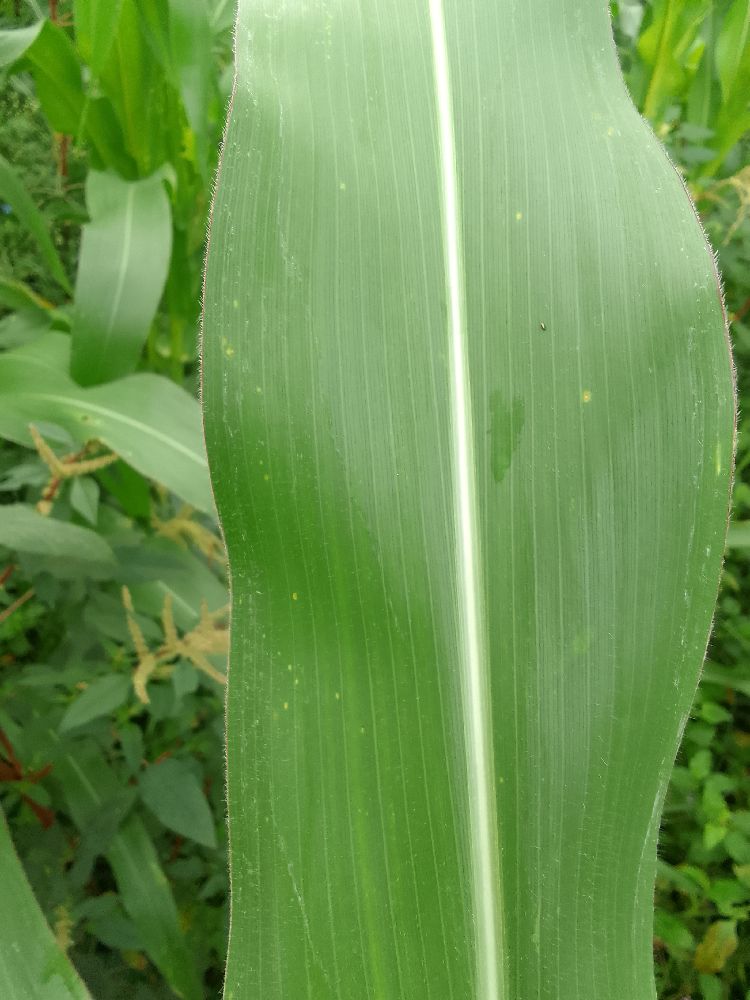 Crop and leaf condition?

maize, healthy
